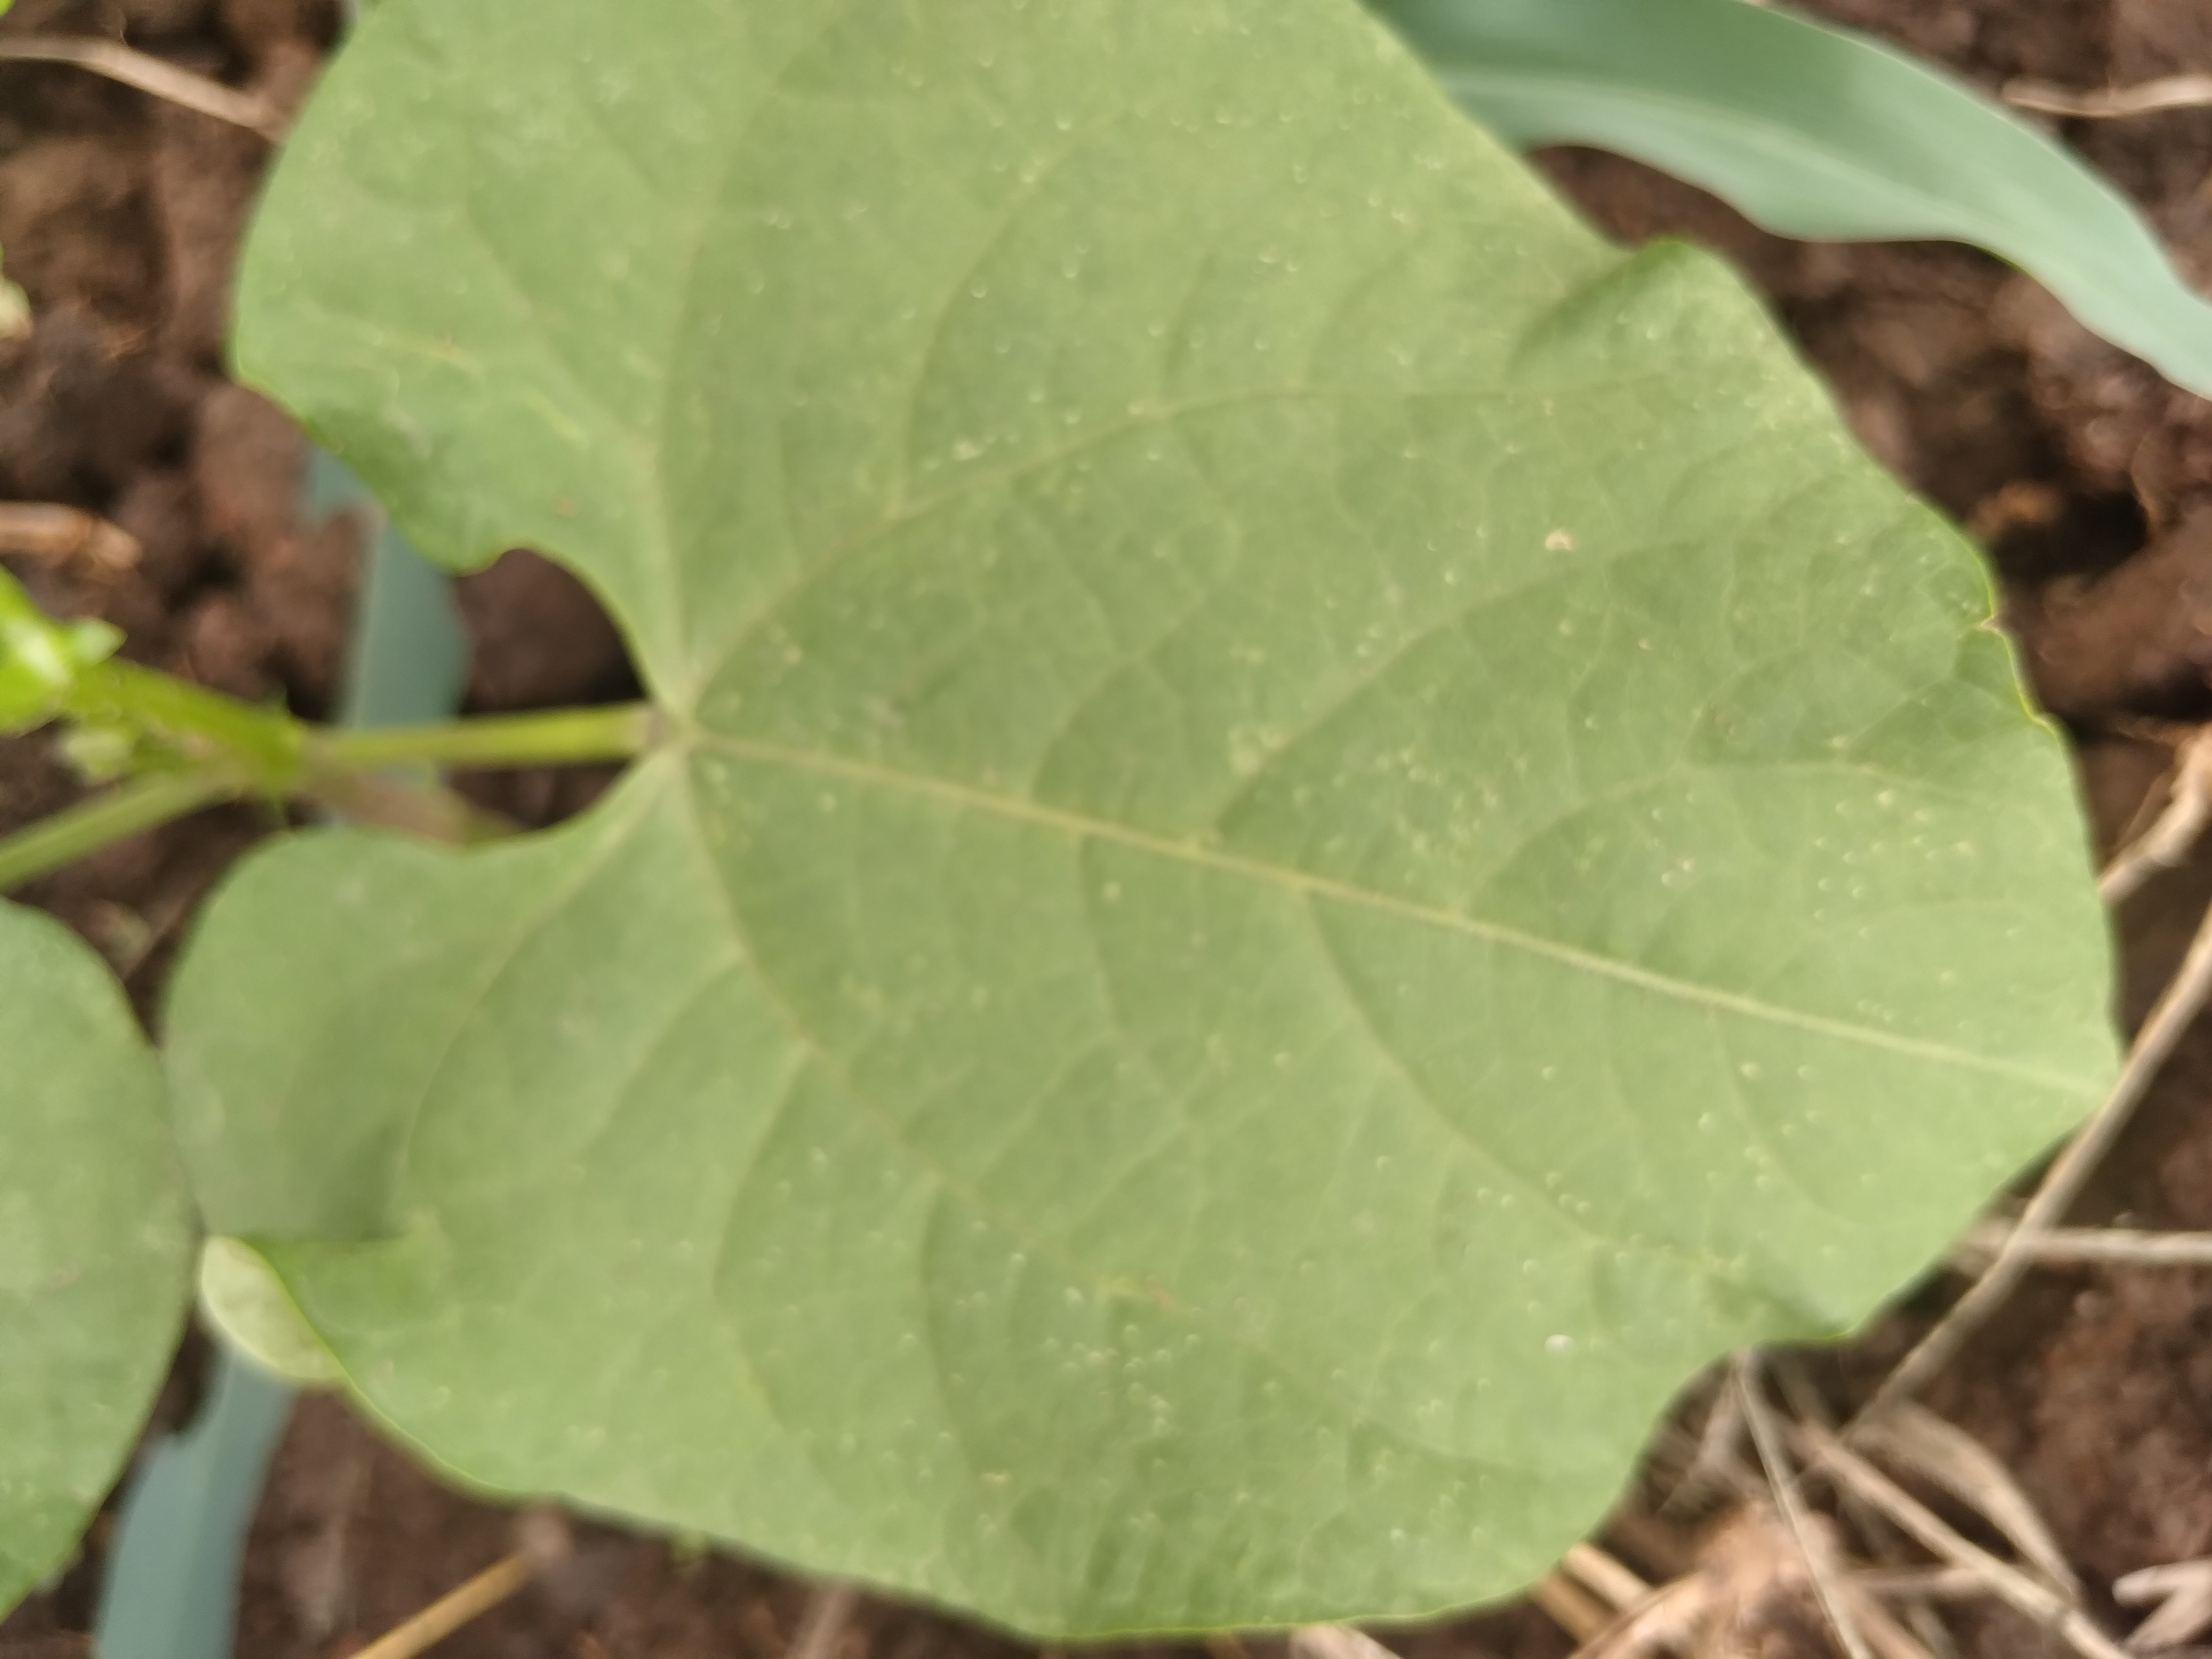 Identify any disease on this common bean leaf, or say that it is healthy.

healthy
